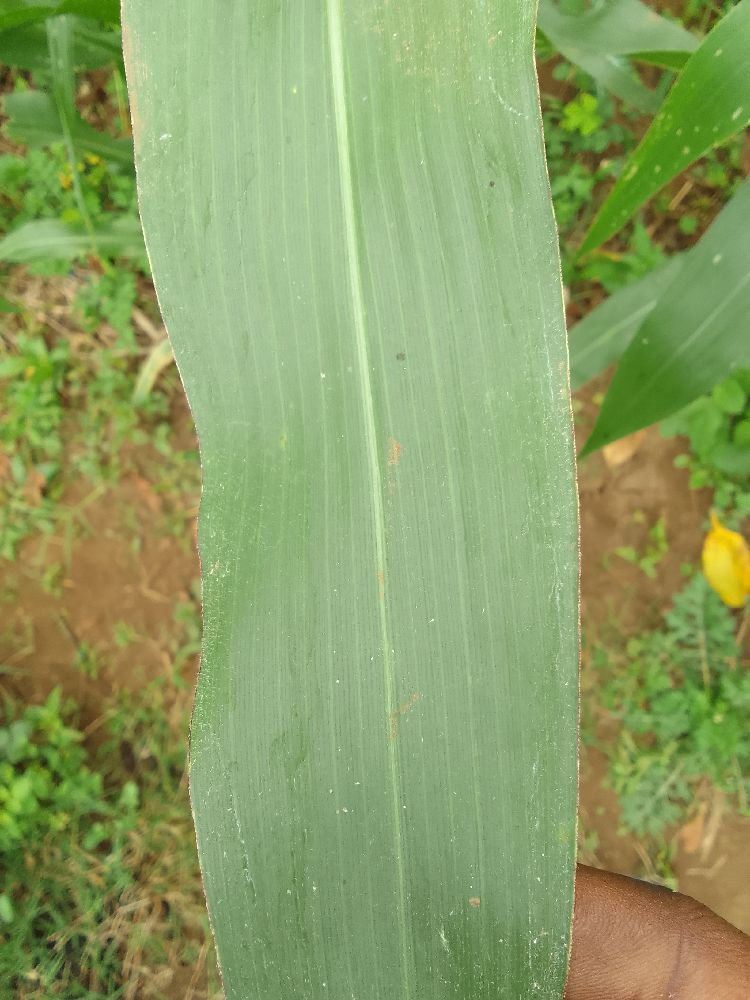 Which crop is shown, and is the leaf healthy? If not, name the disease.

maize, healthy
